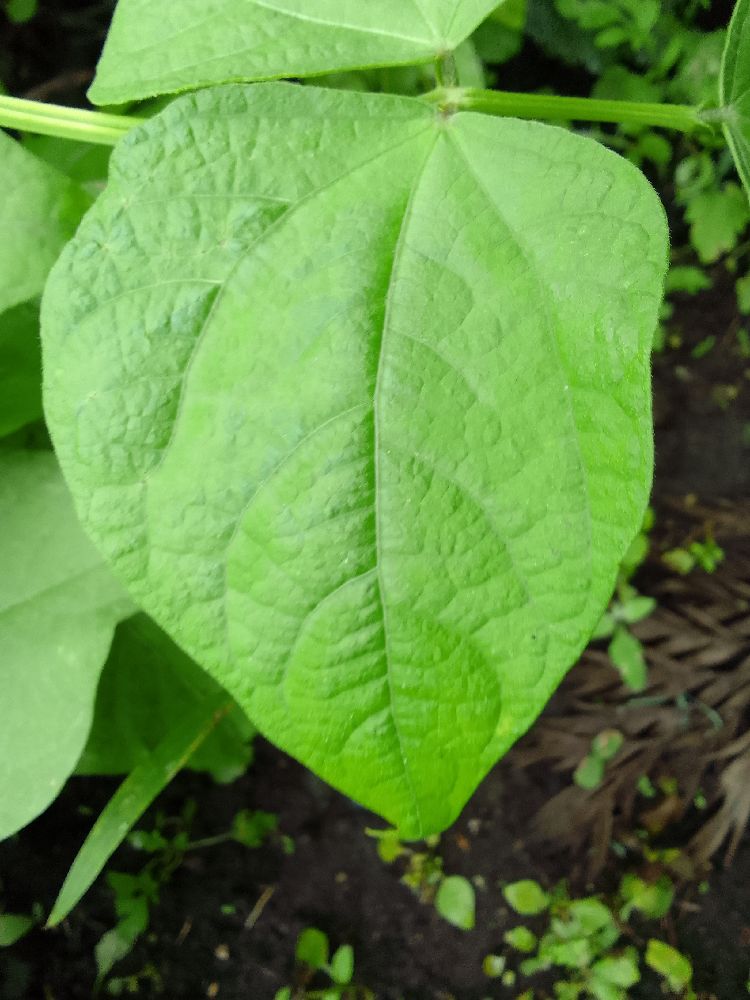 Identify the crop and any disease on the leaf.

common bean, healthy
